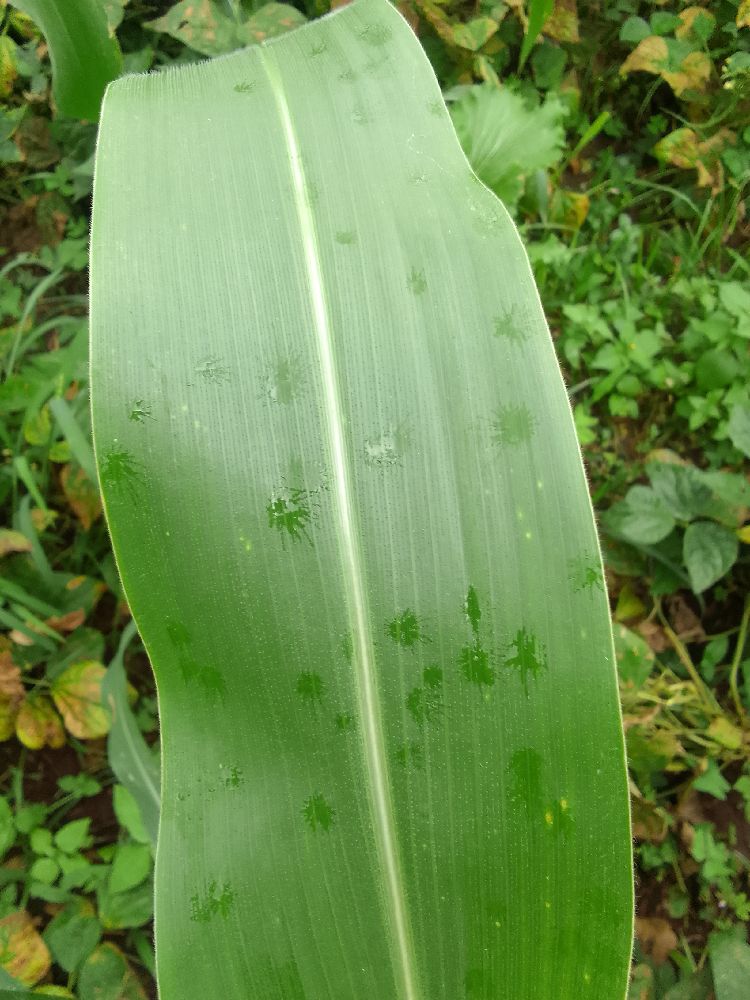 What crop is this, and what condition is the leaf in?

maize, healthy
